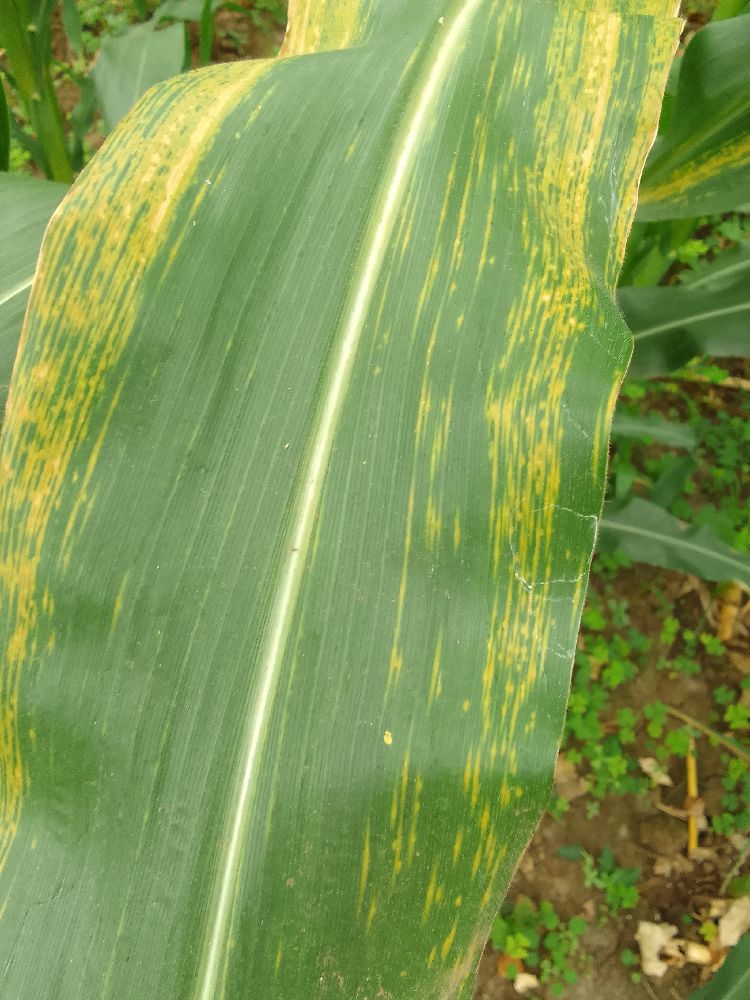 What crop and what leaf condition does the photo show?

maize, maize lethal necrosis
